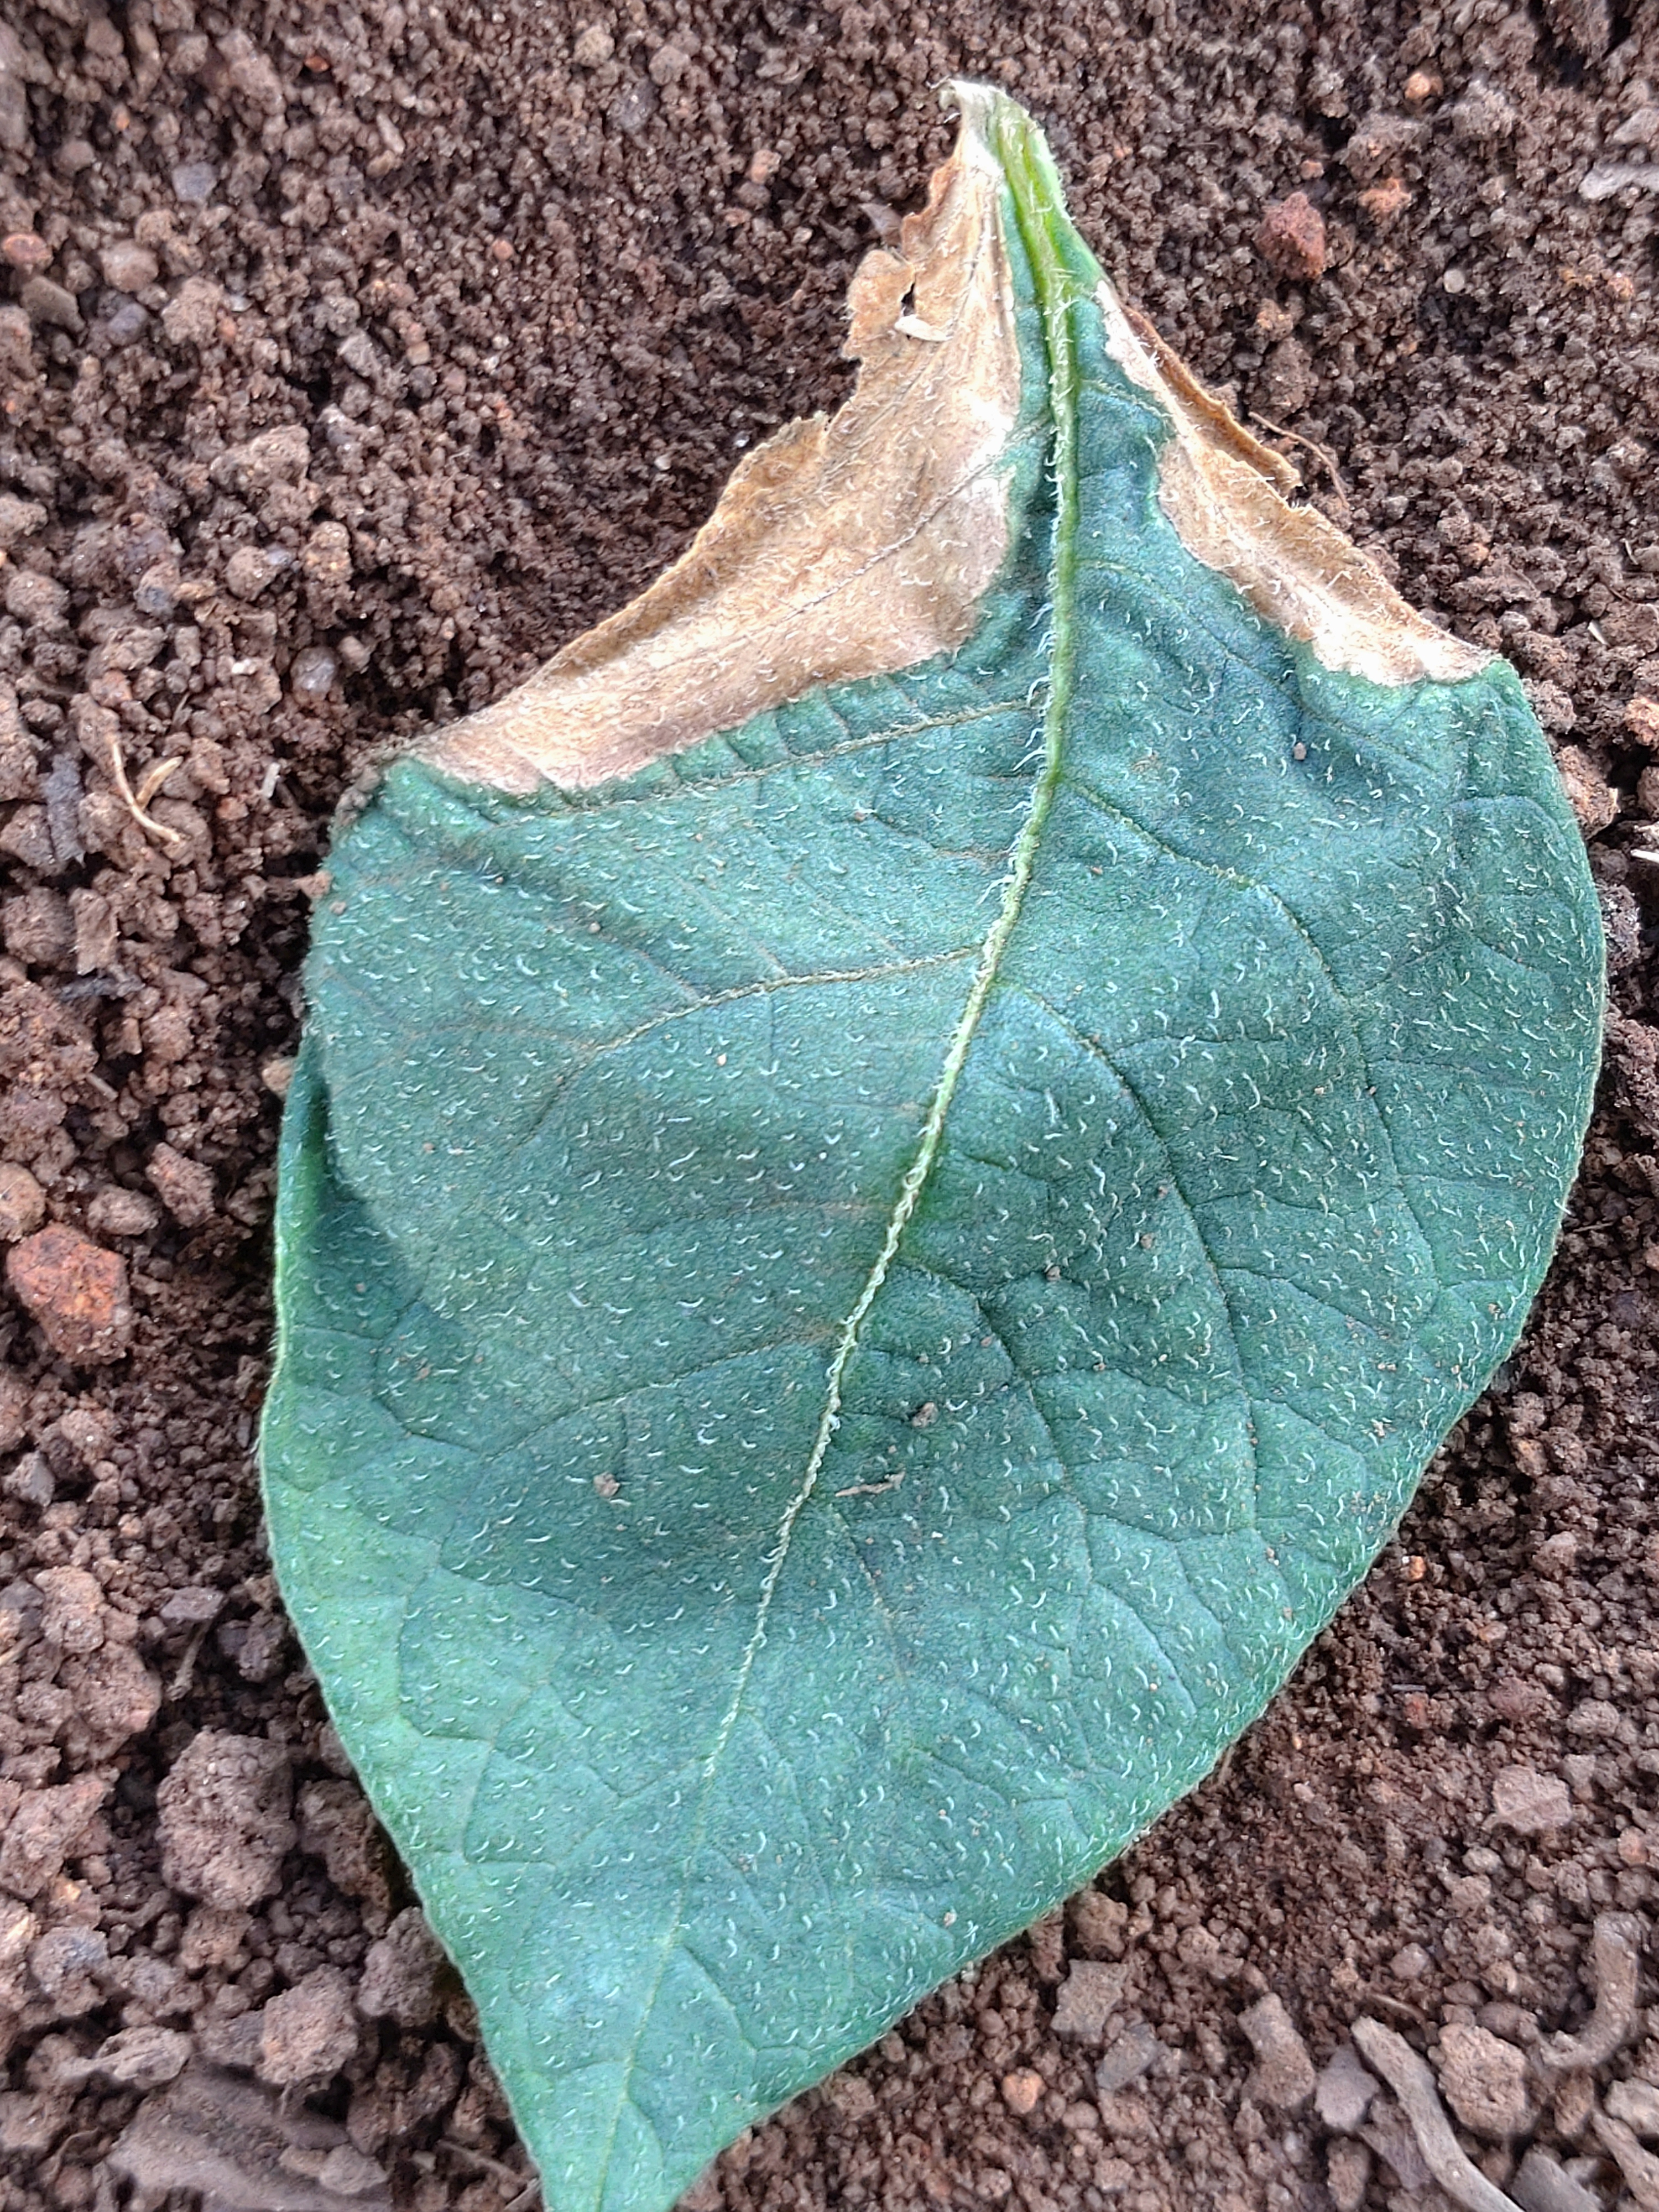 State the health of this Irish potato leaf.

early blight
